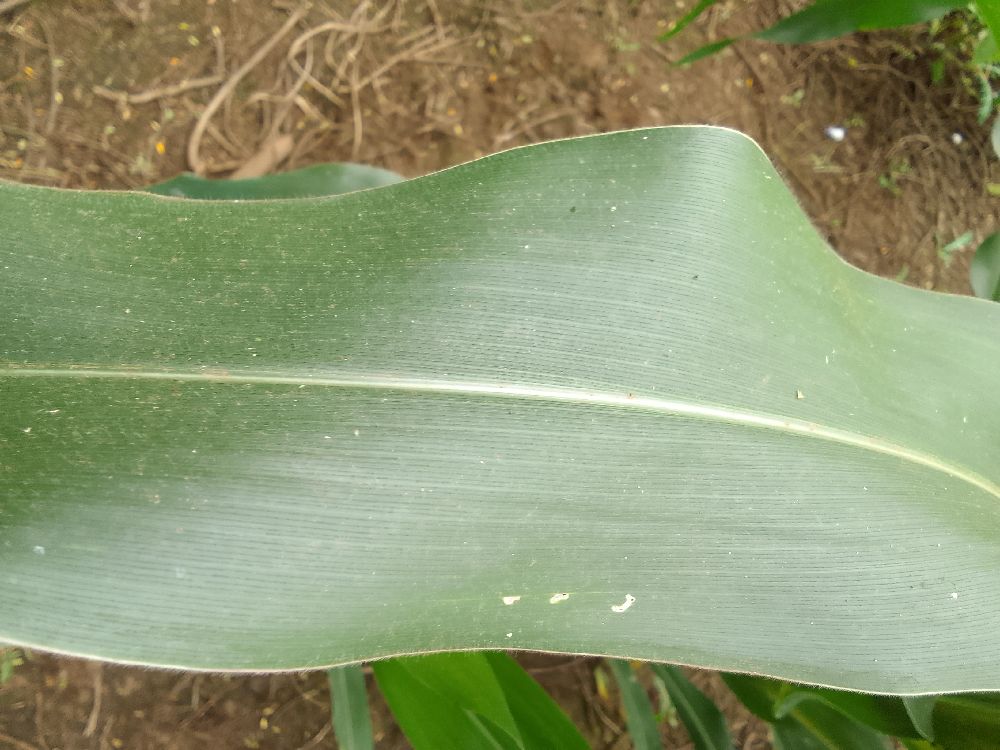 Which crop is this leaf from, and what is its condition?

maize, healthy
